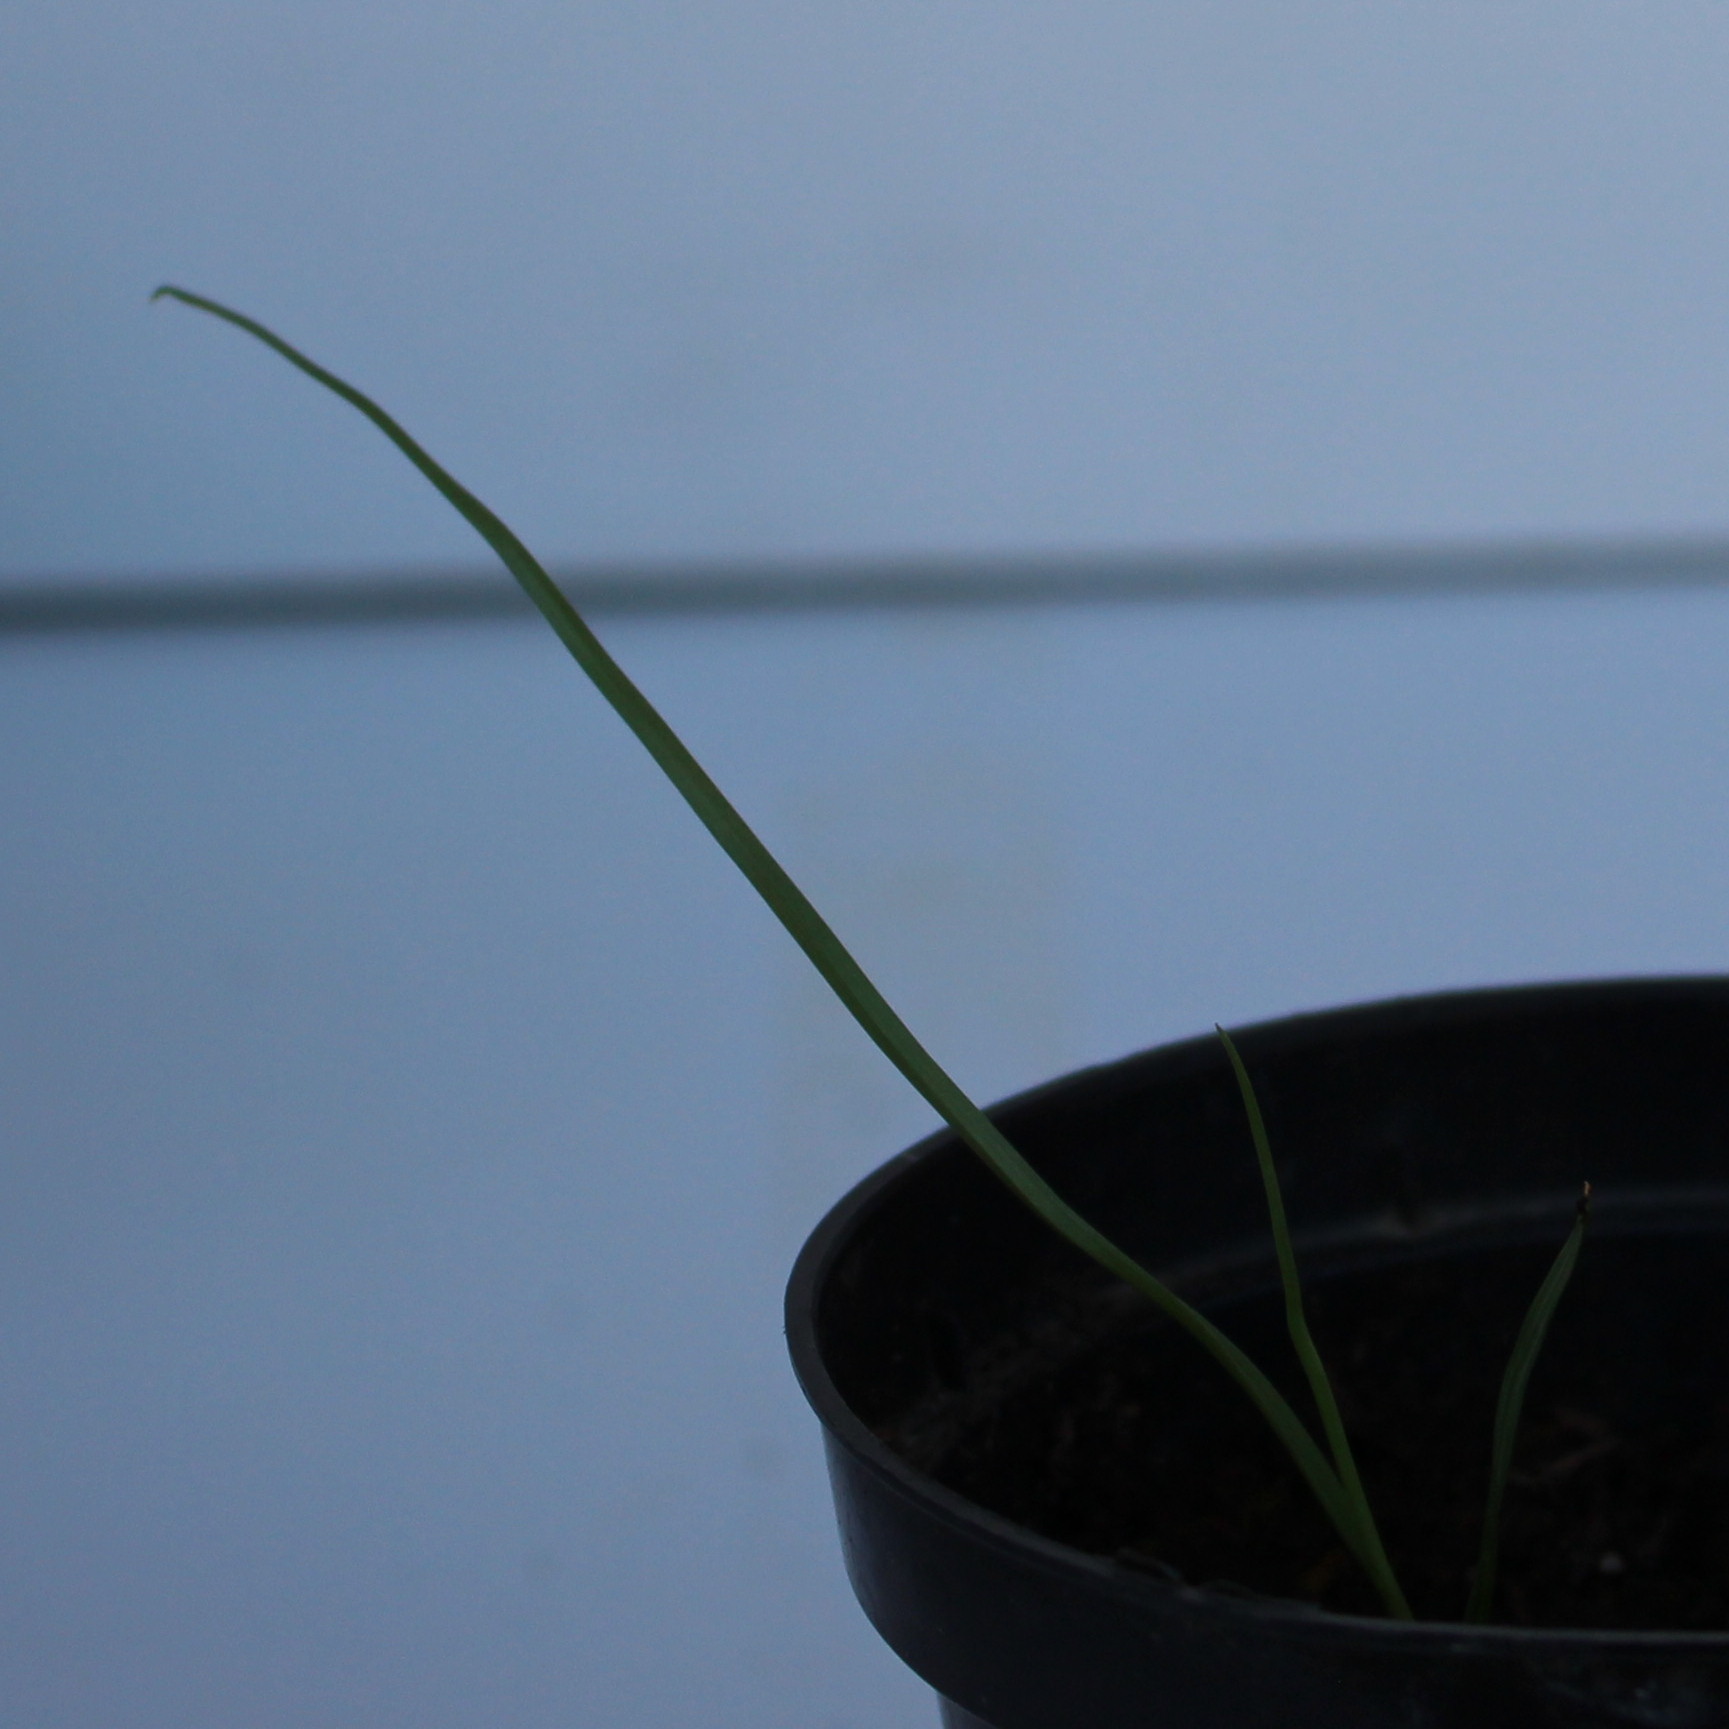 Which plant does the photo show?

Lolium multiflorum
